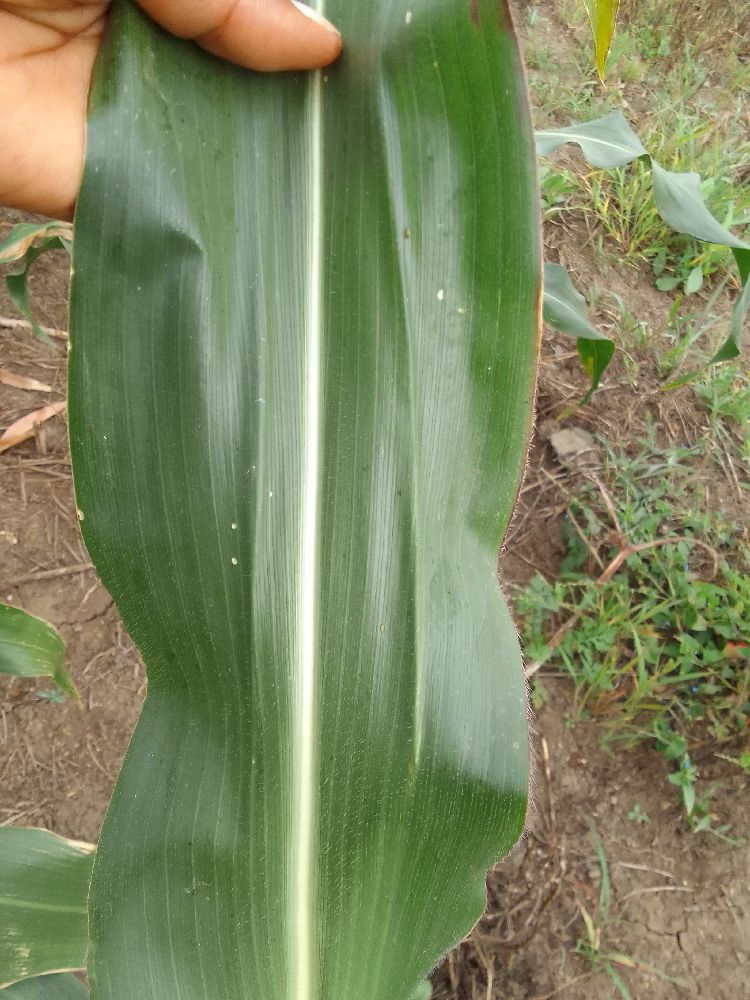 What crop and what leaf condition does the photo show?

maize, healthy
